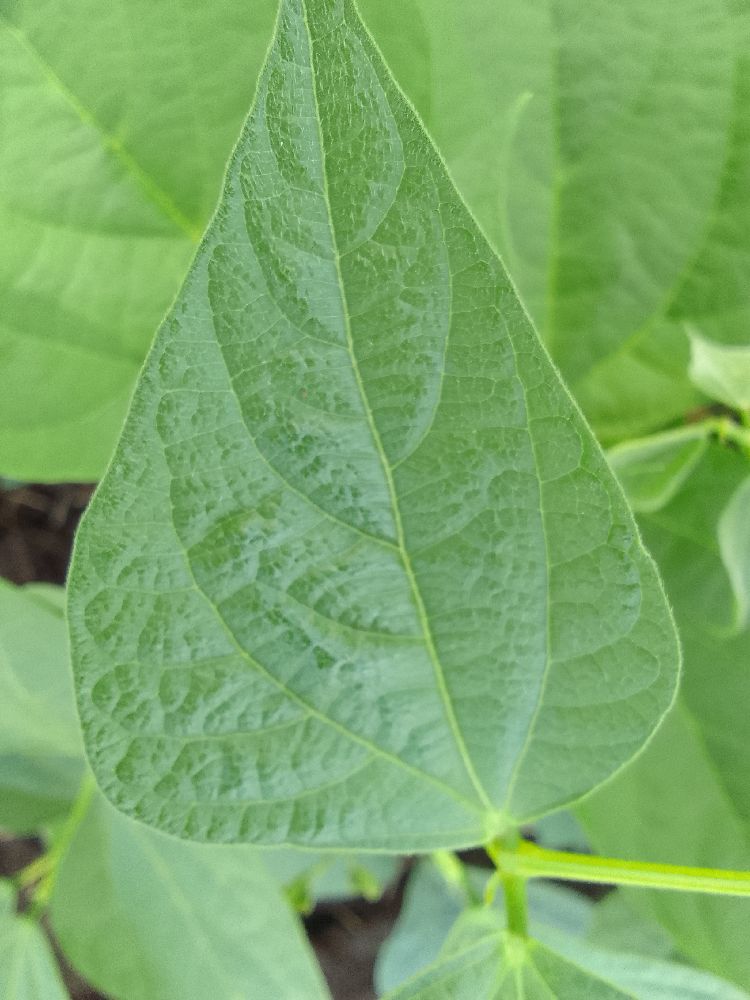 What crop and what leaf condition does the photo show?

common bean, healthy
